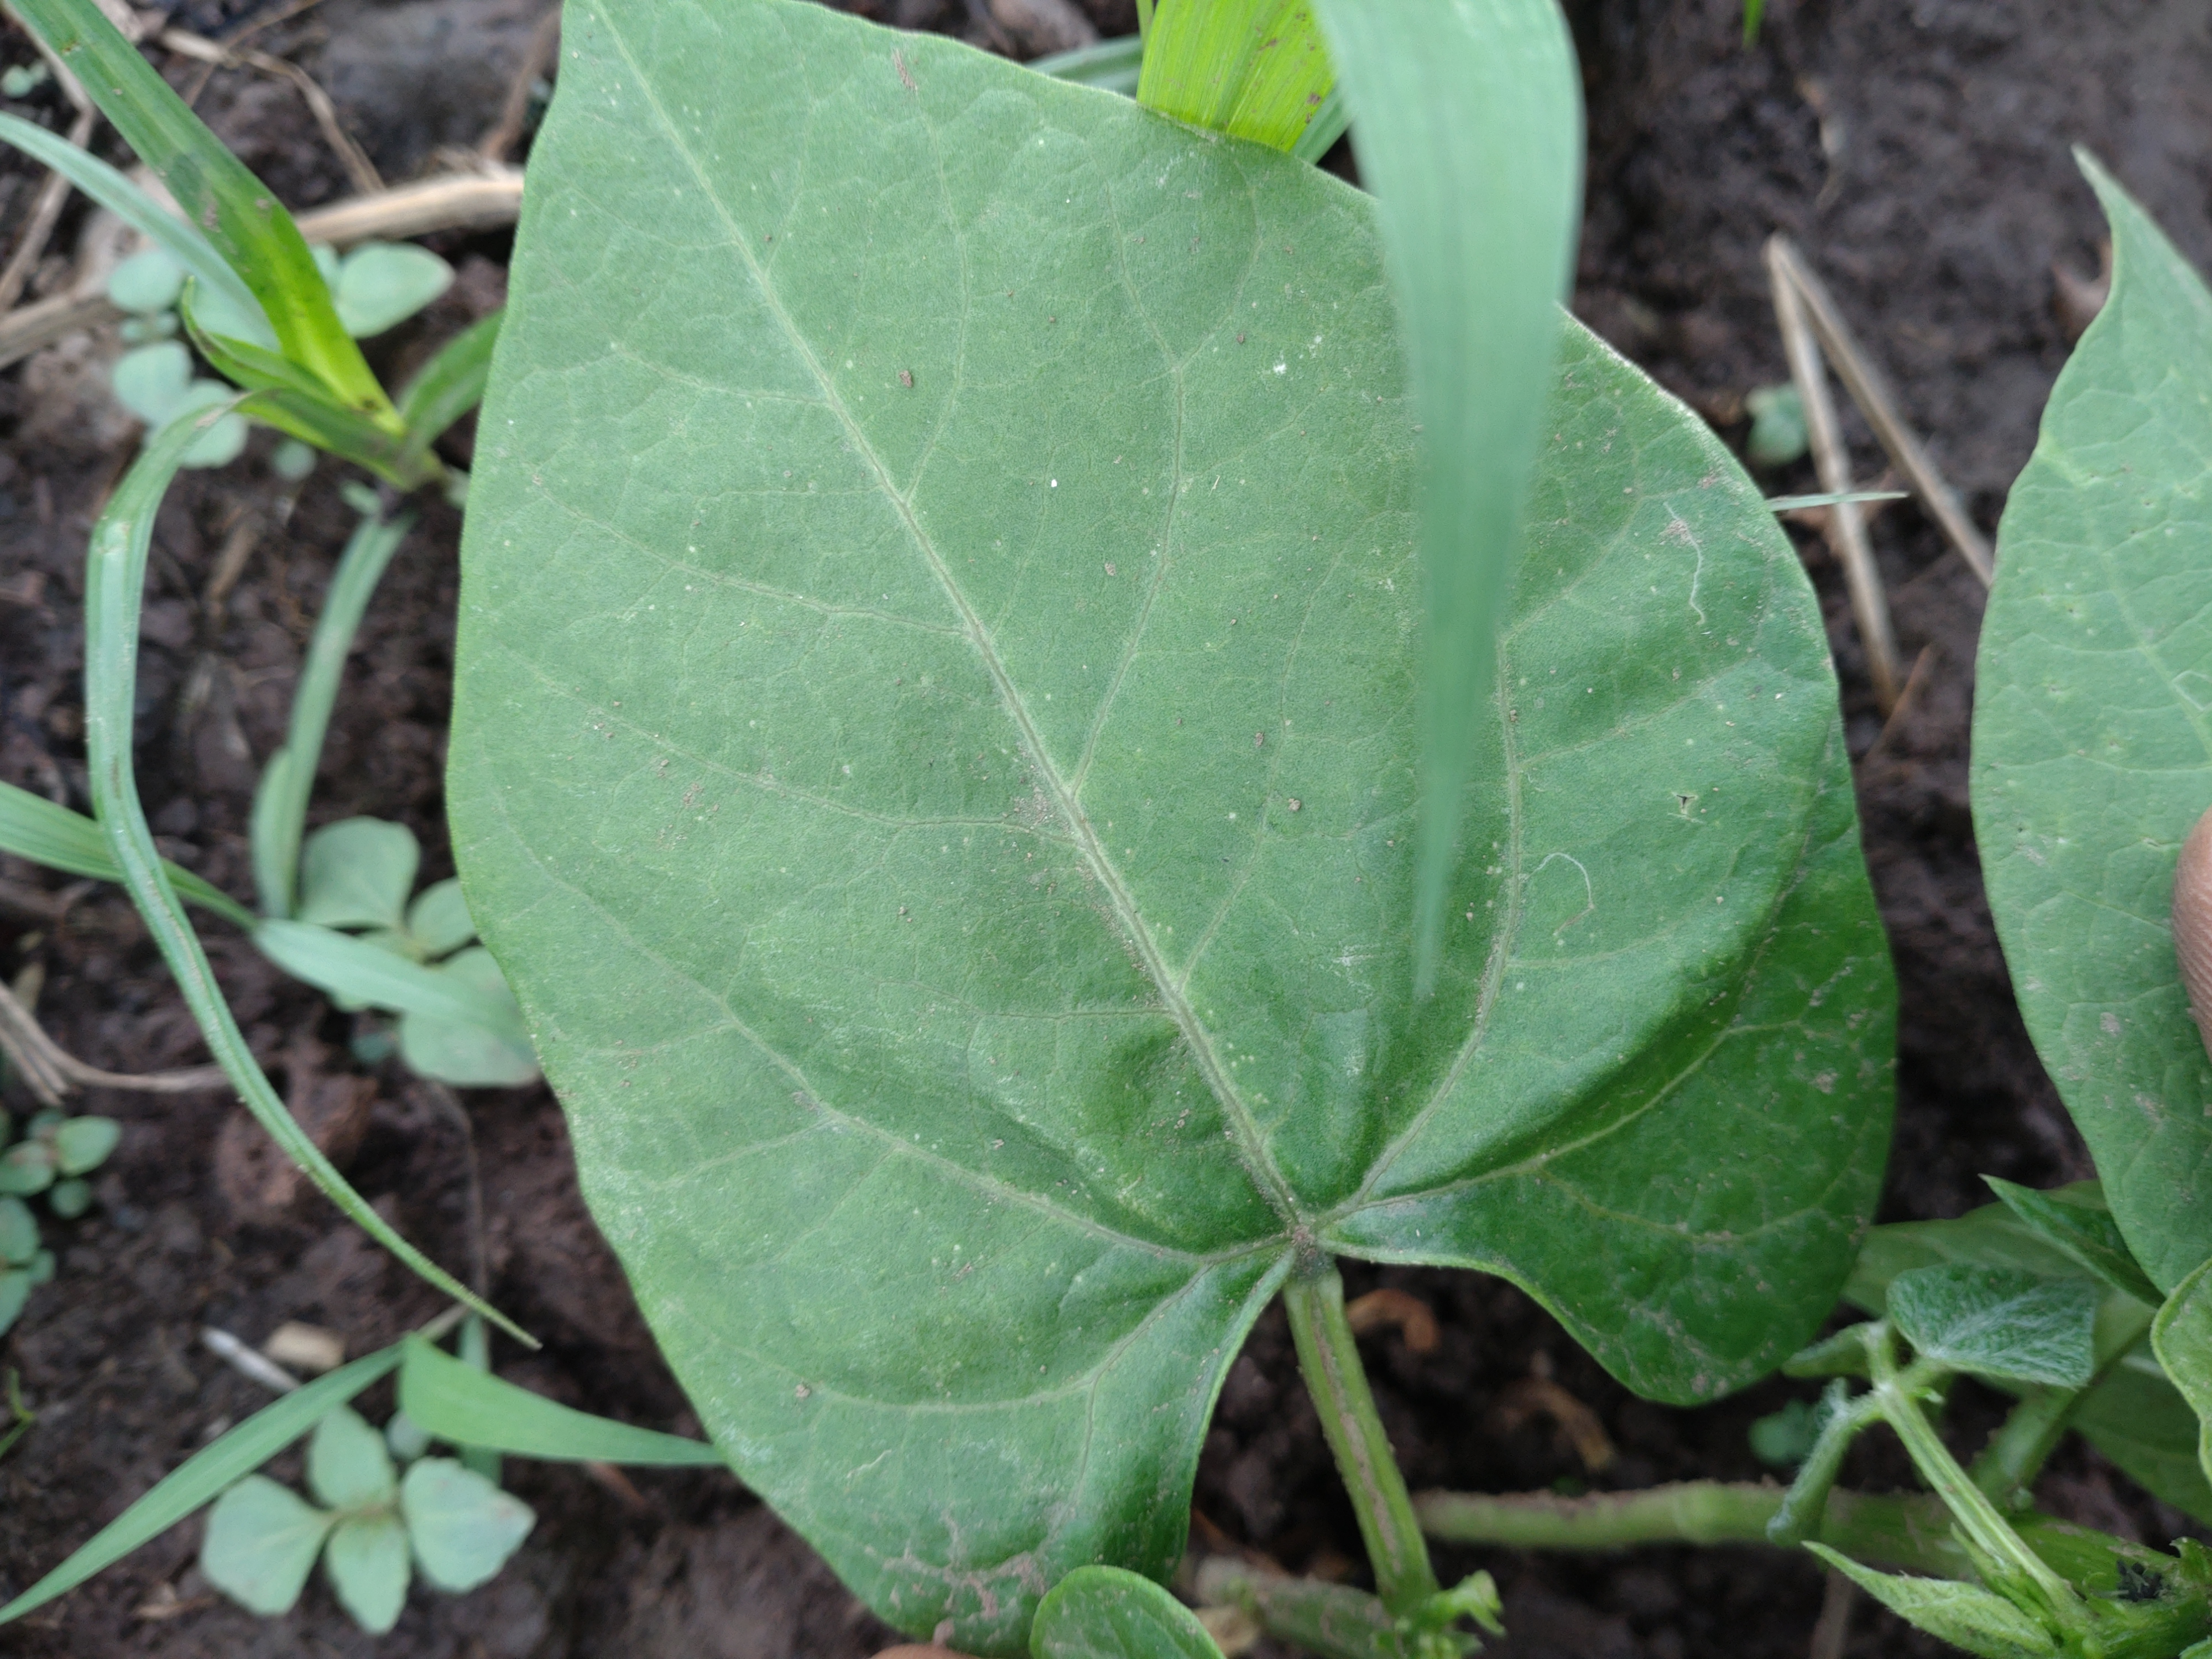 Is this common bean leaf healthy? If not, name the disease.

healthy
